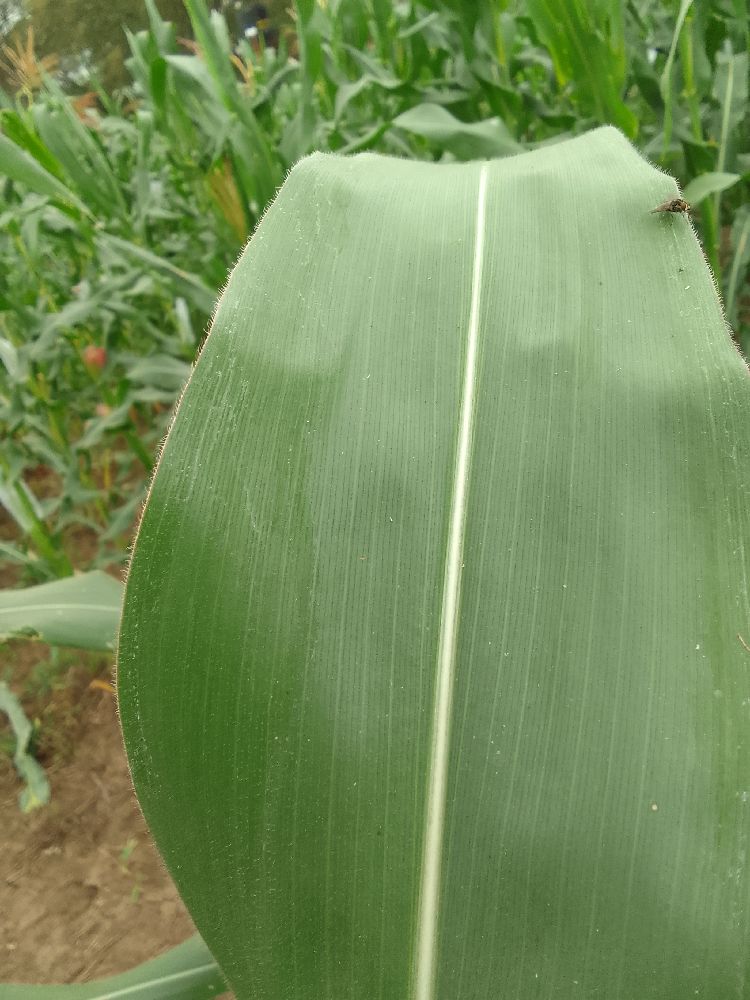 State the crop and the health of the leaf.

maize, healthy
